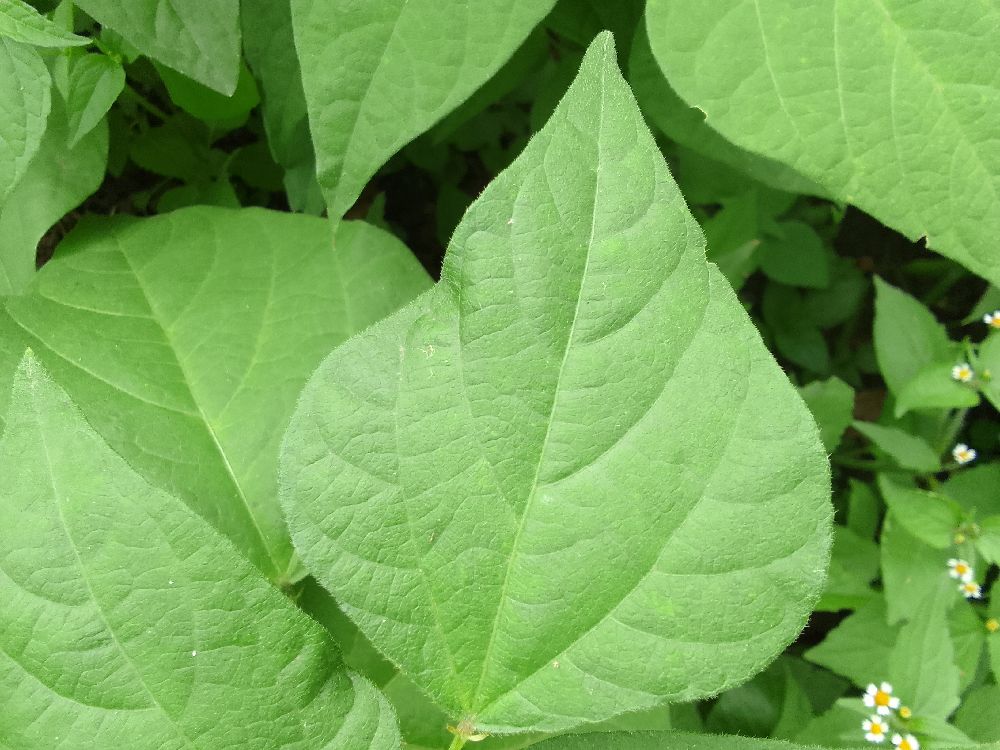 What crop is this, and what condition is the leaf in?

common bean, healthy
